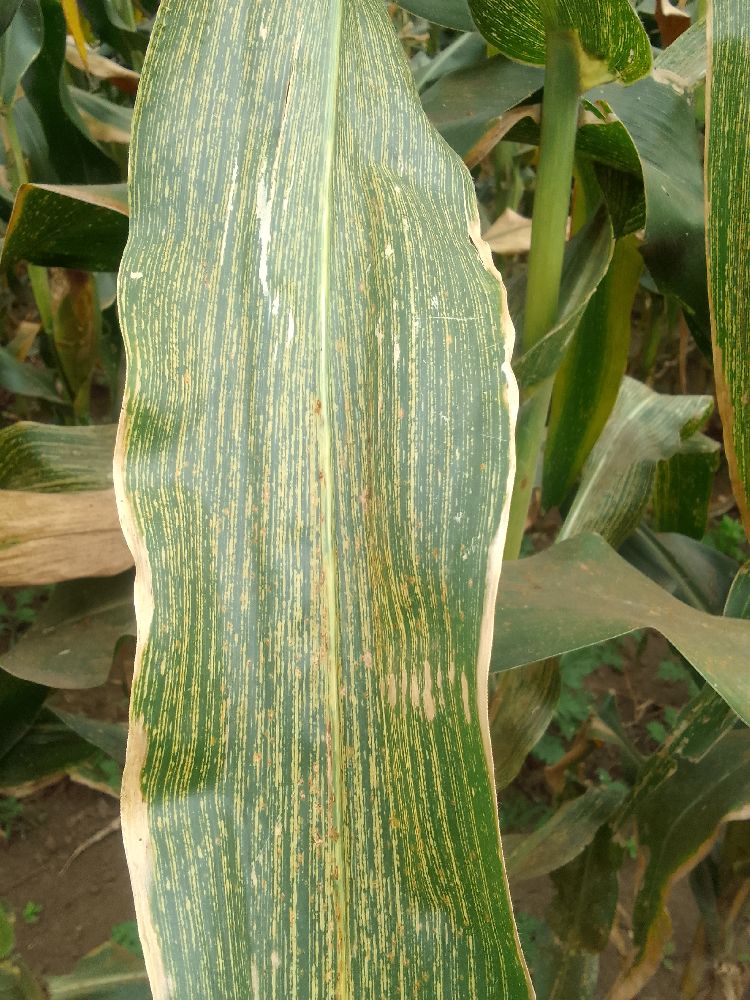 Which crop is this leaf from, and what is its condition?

maize, maize streak virus
